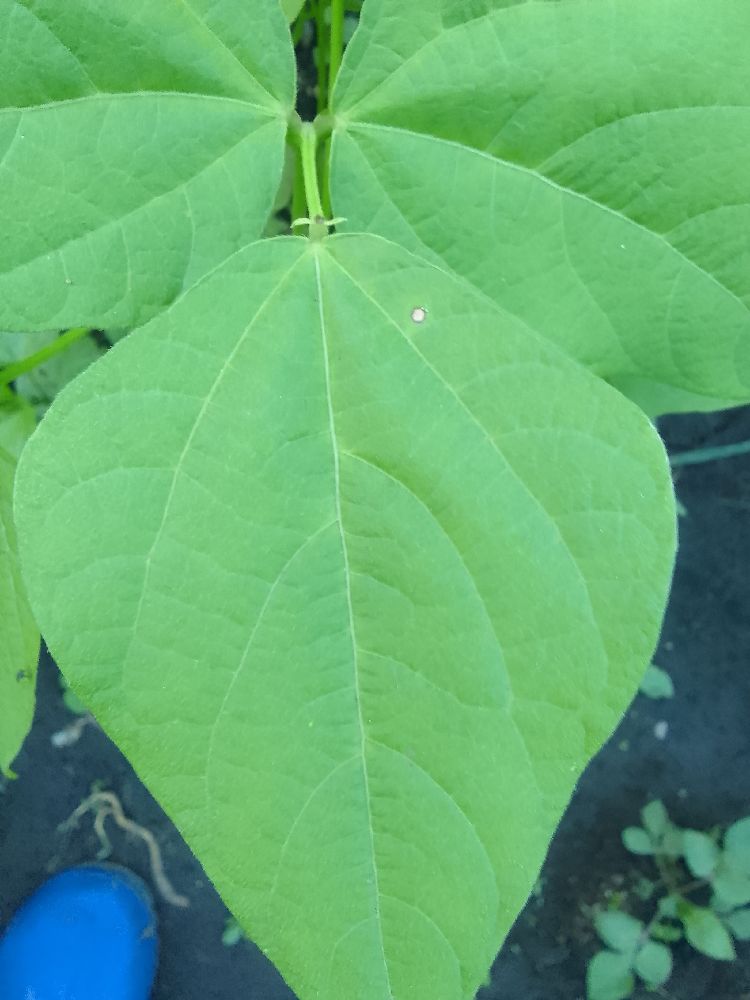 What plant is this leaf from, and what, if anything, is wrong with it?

common bean, healthy
